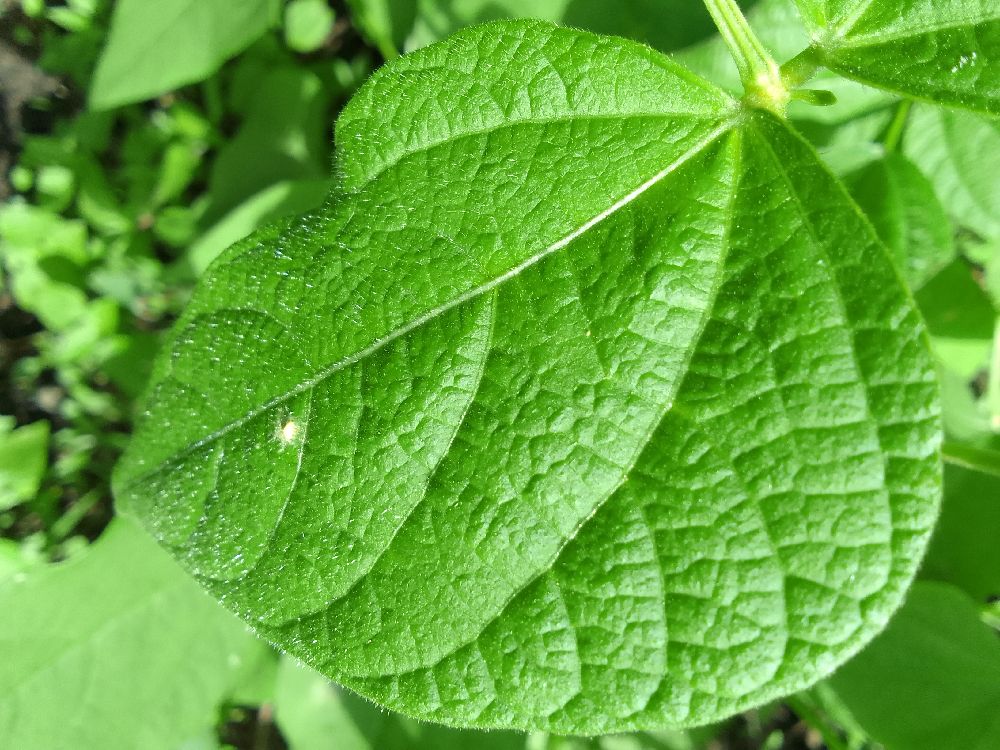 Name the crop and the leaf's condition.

common bean, healthy
